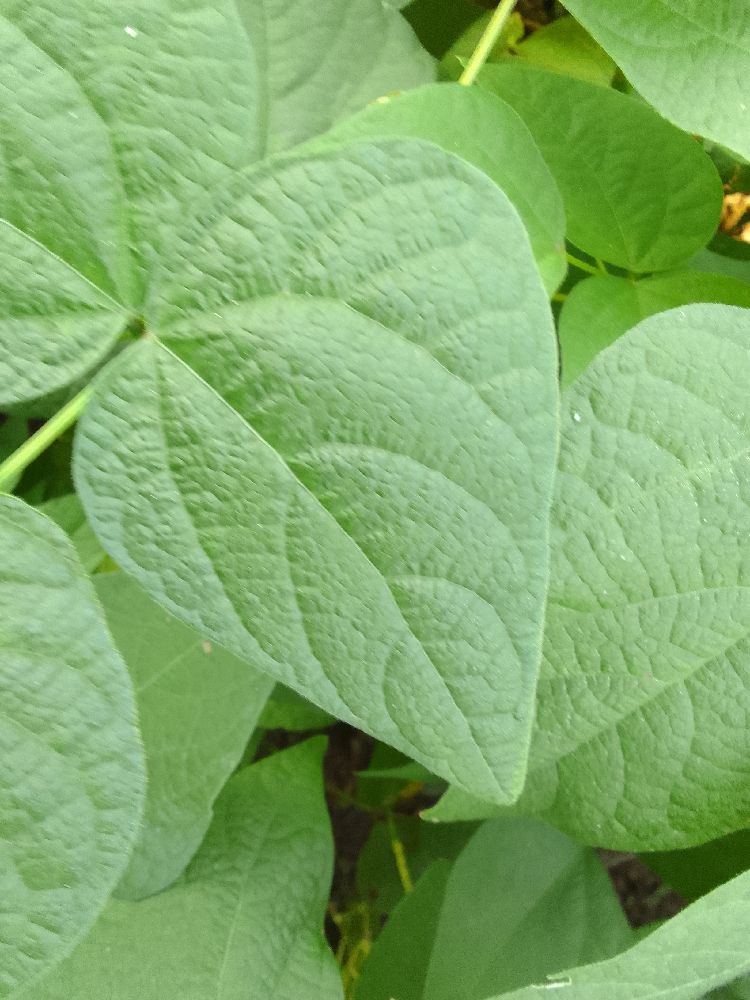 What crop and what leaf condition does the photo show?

common bean, healthy
